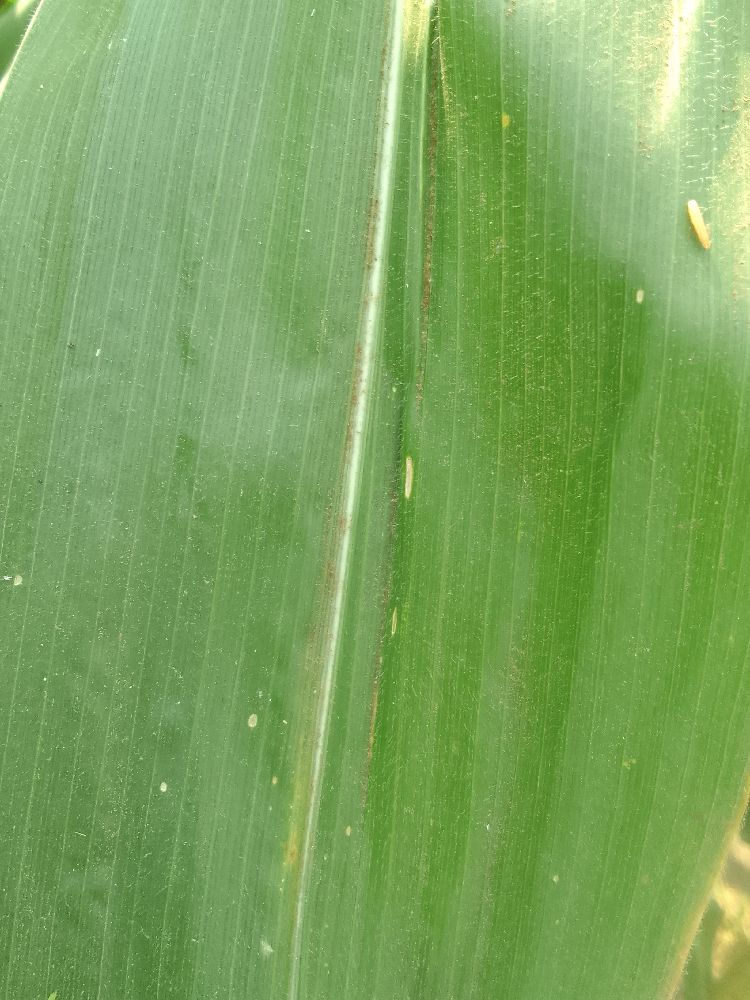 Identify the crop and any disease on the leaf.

maize, healthy
